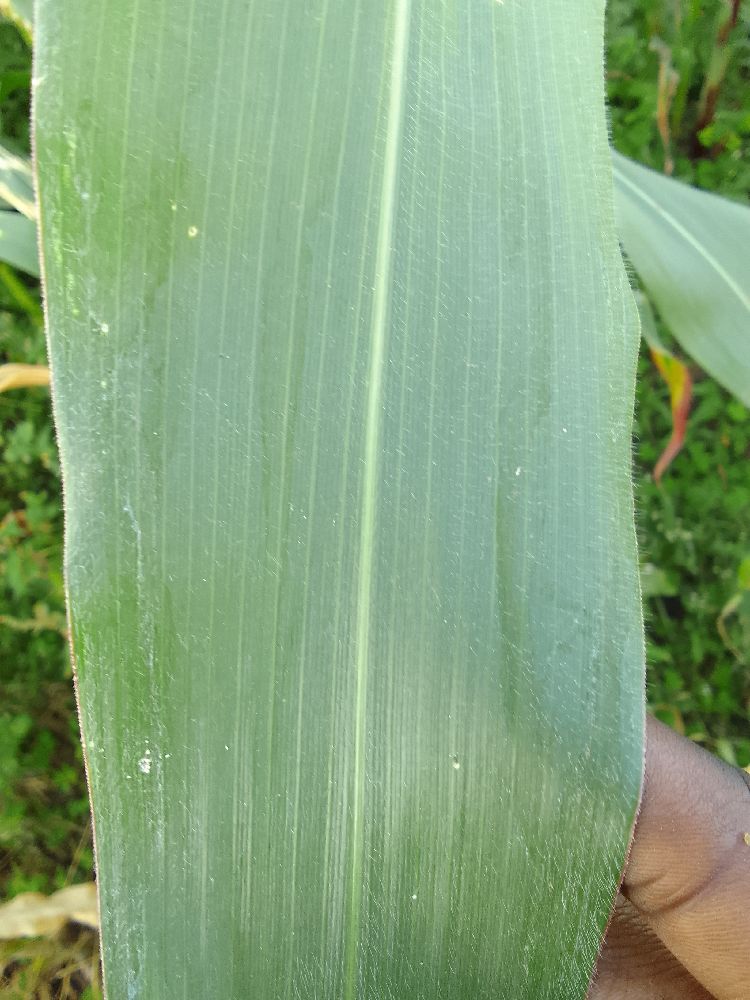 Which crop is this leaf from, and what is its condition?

maize, healthy
